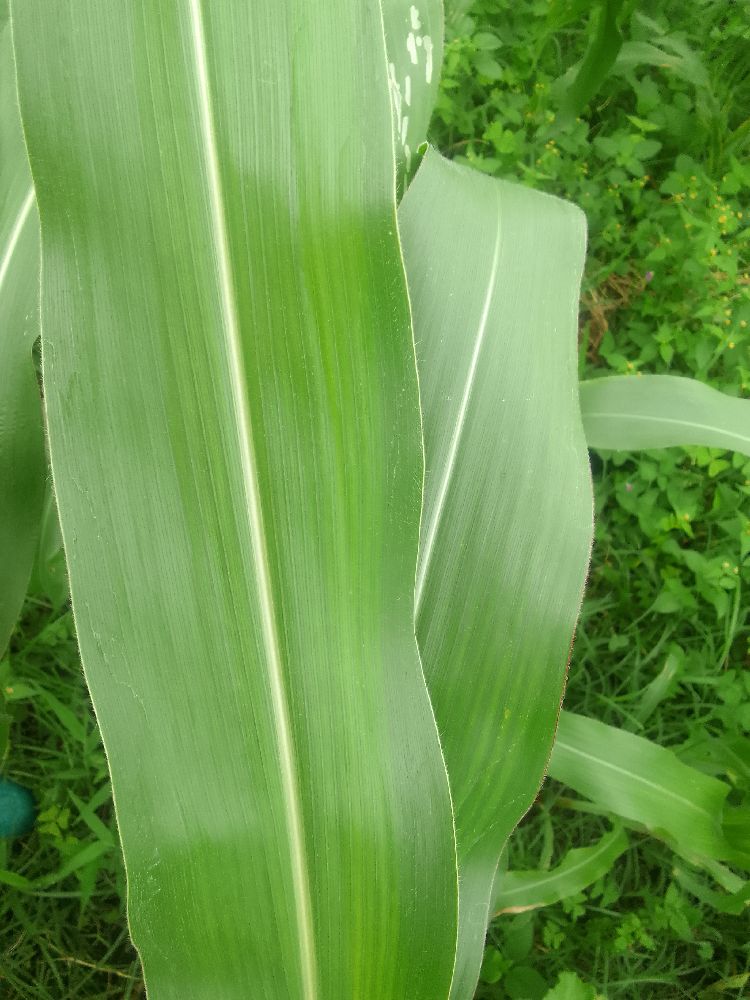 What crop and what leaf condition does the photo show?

maize, healthy
